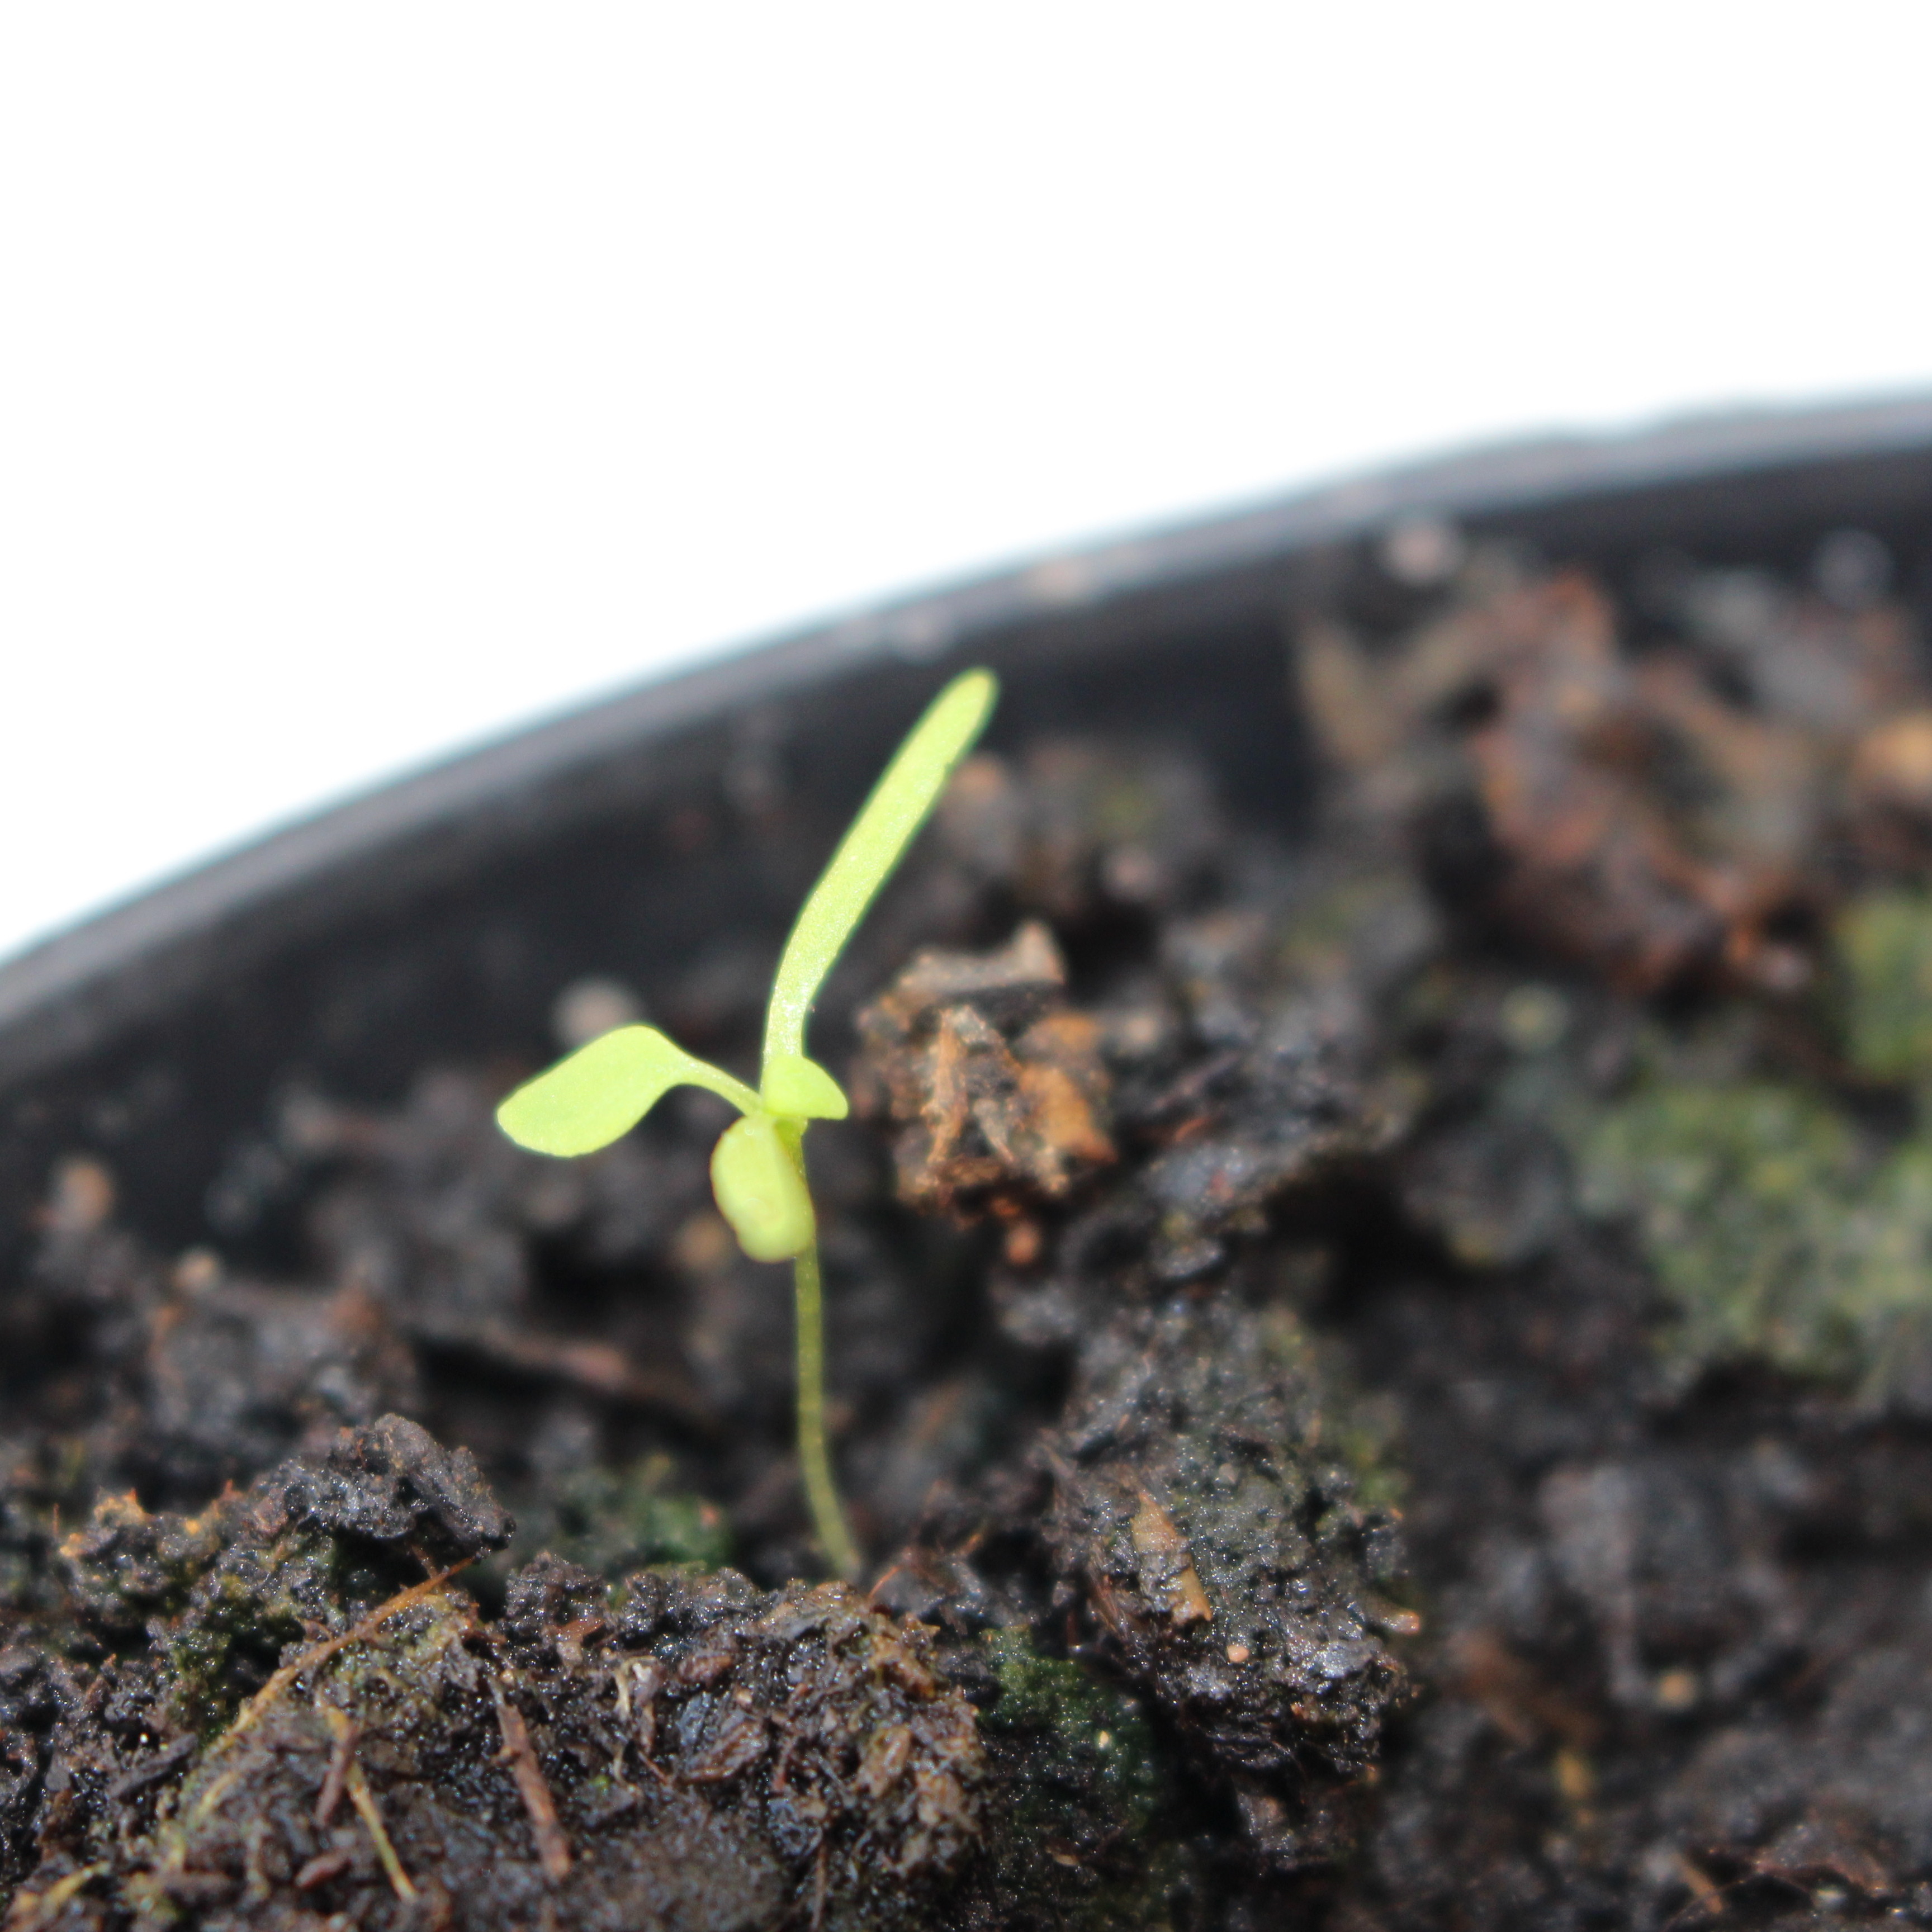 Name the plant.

Papaver rhoeas
